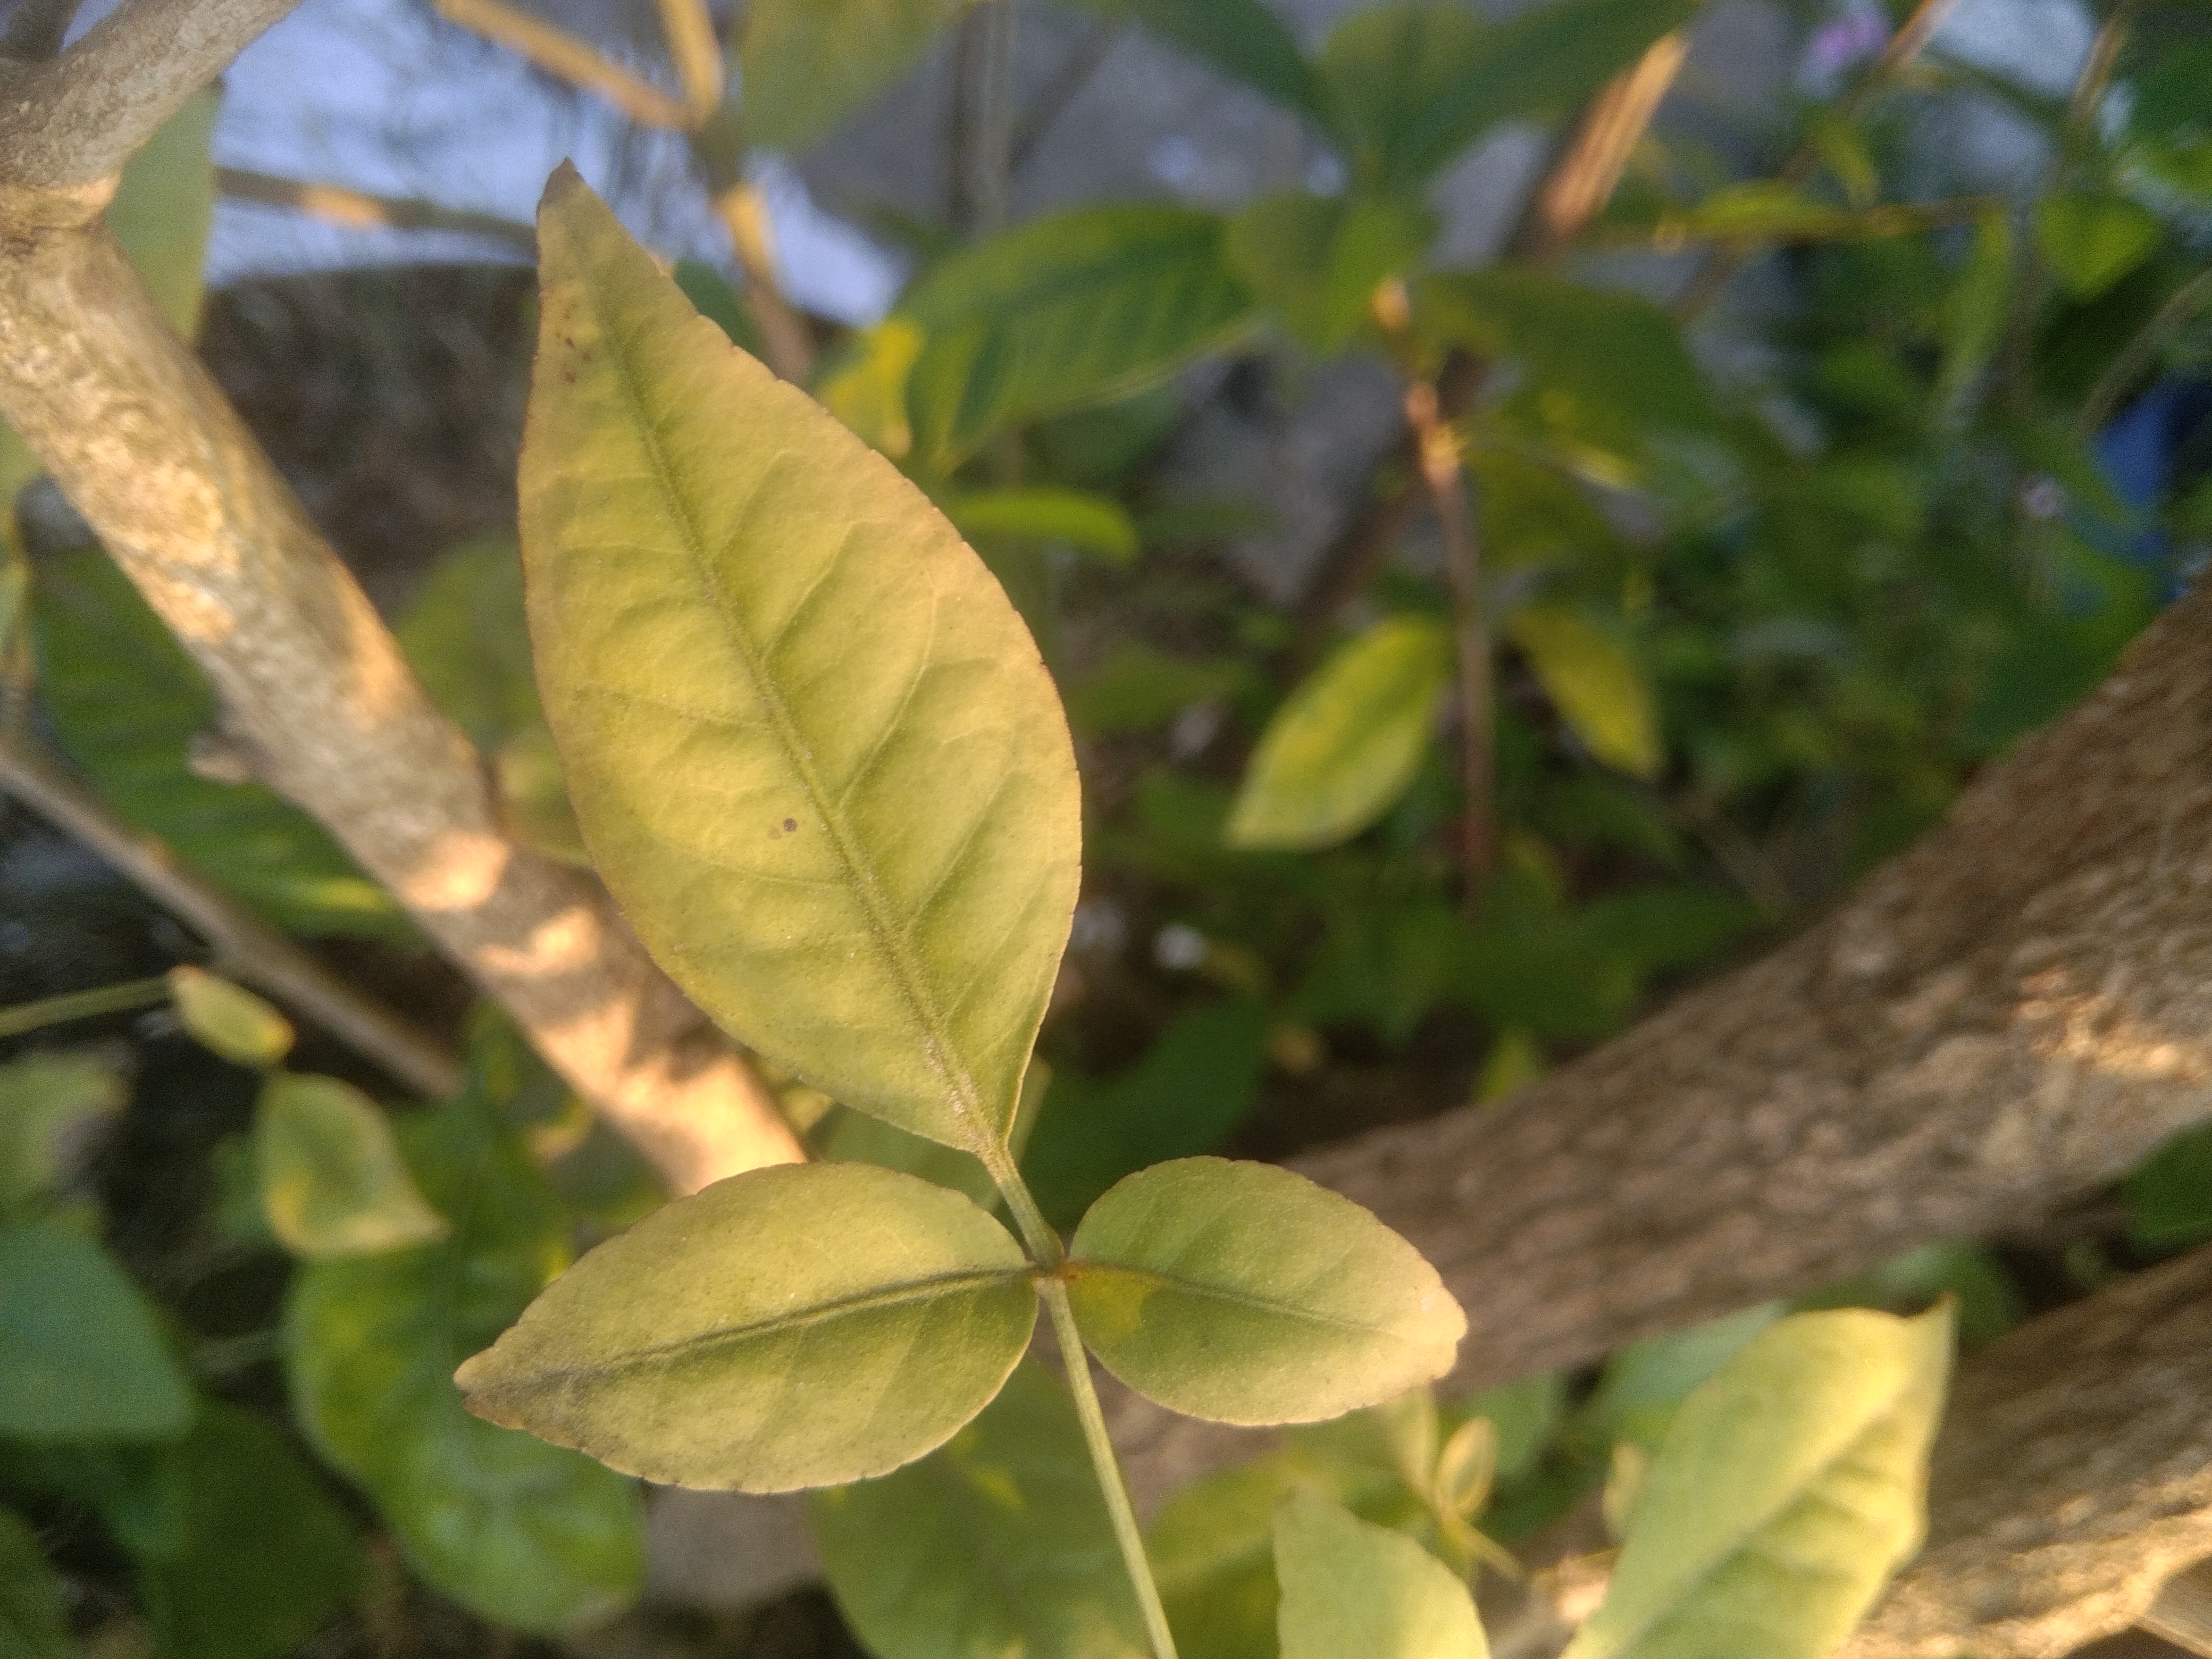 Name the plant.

wood apple
